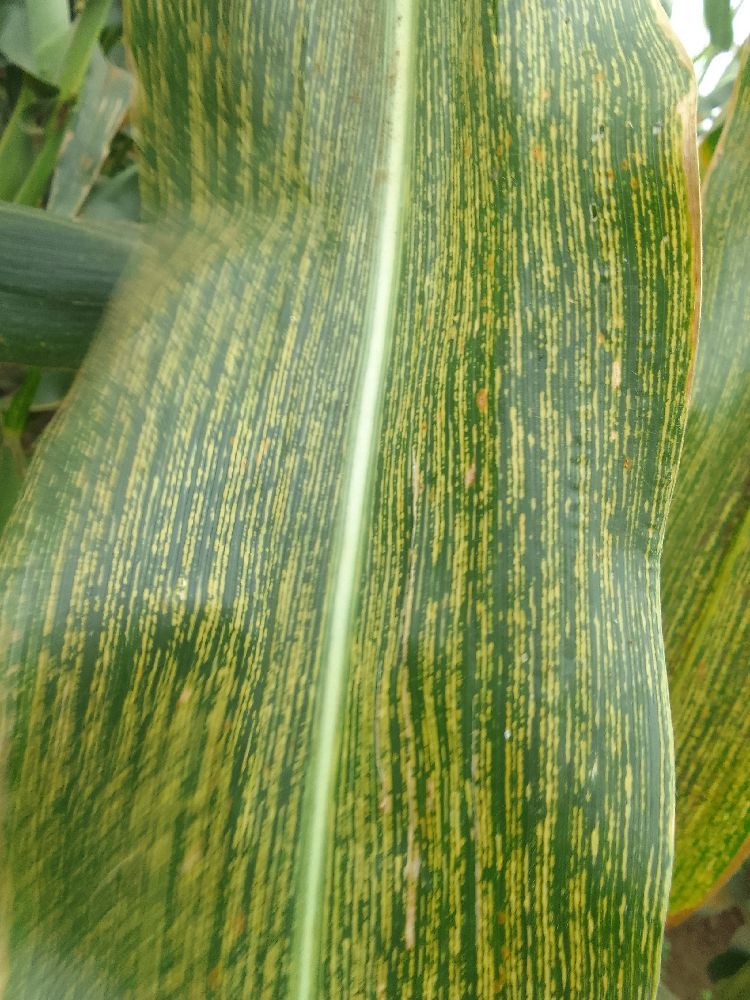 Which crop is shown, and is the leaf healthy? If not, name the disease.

maize, maize streak virus
